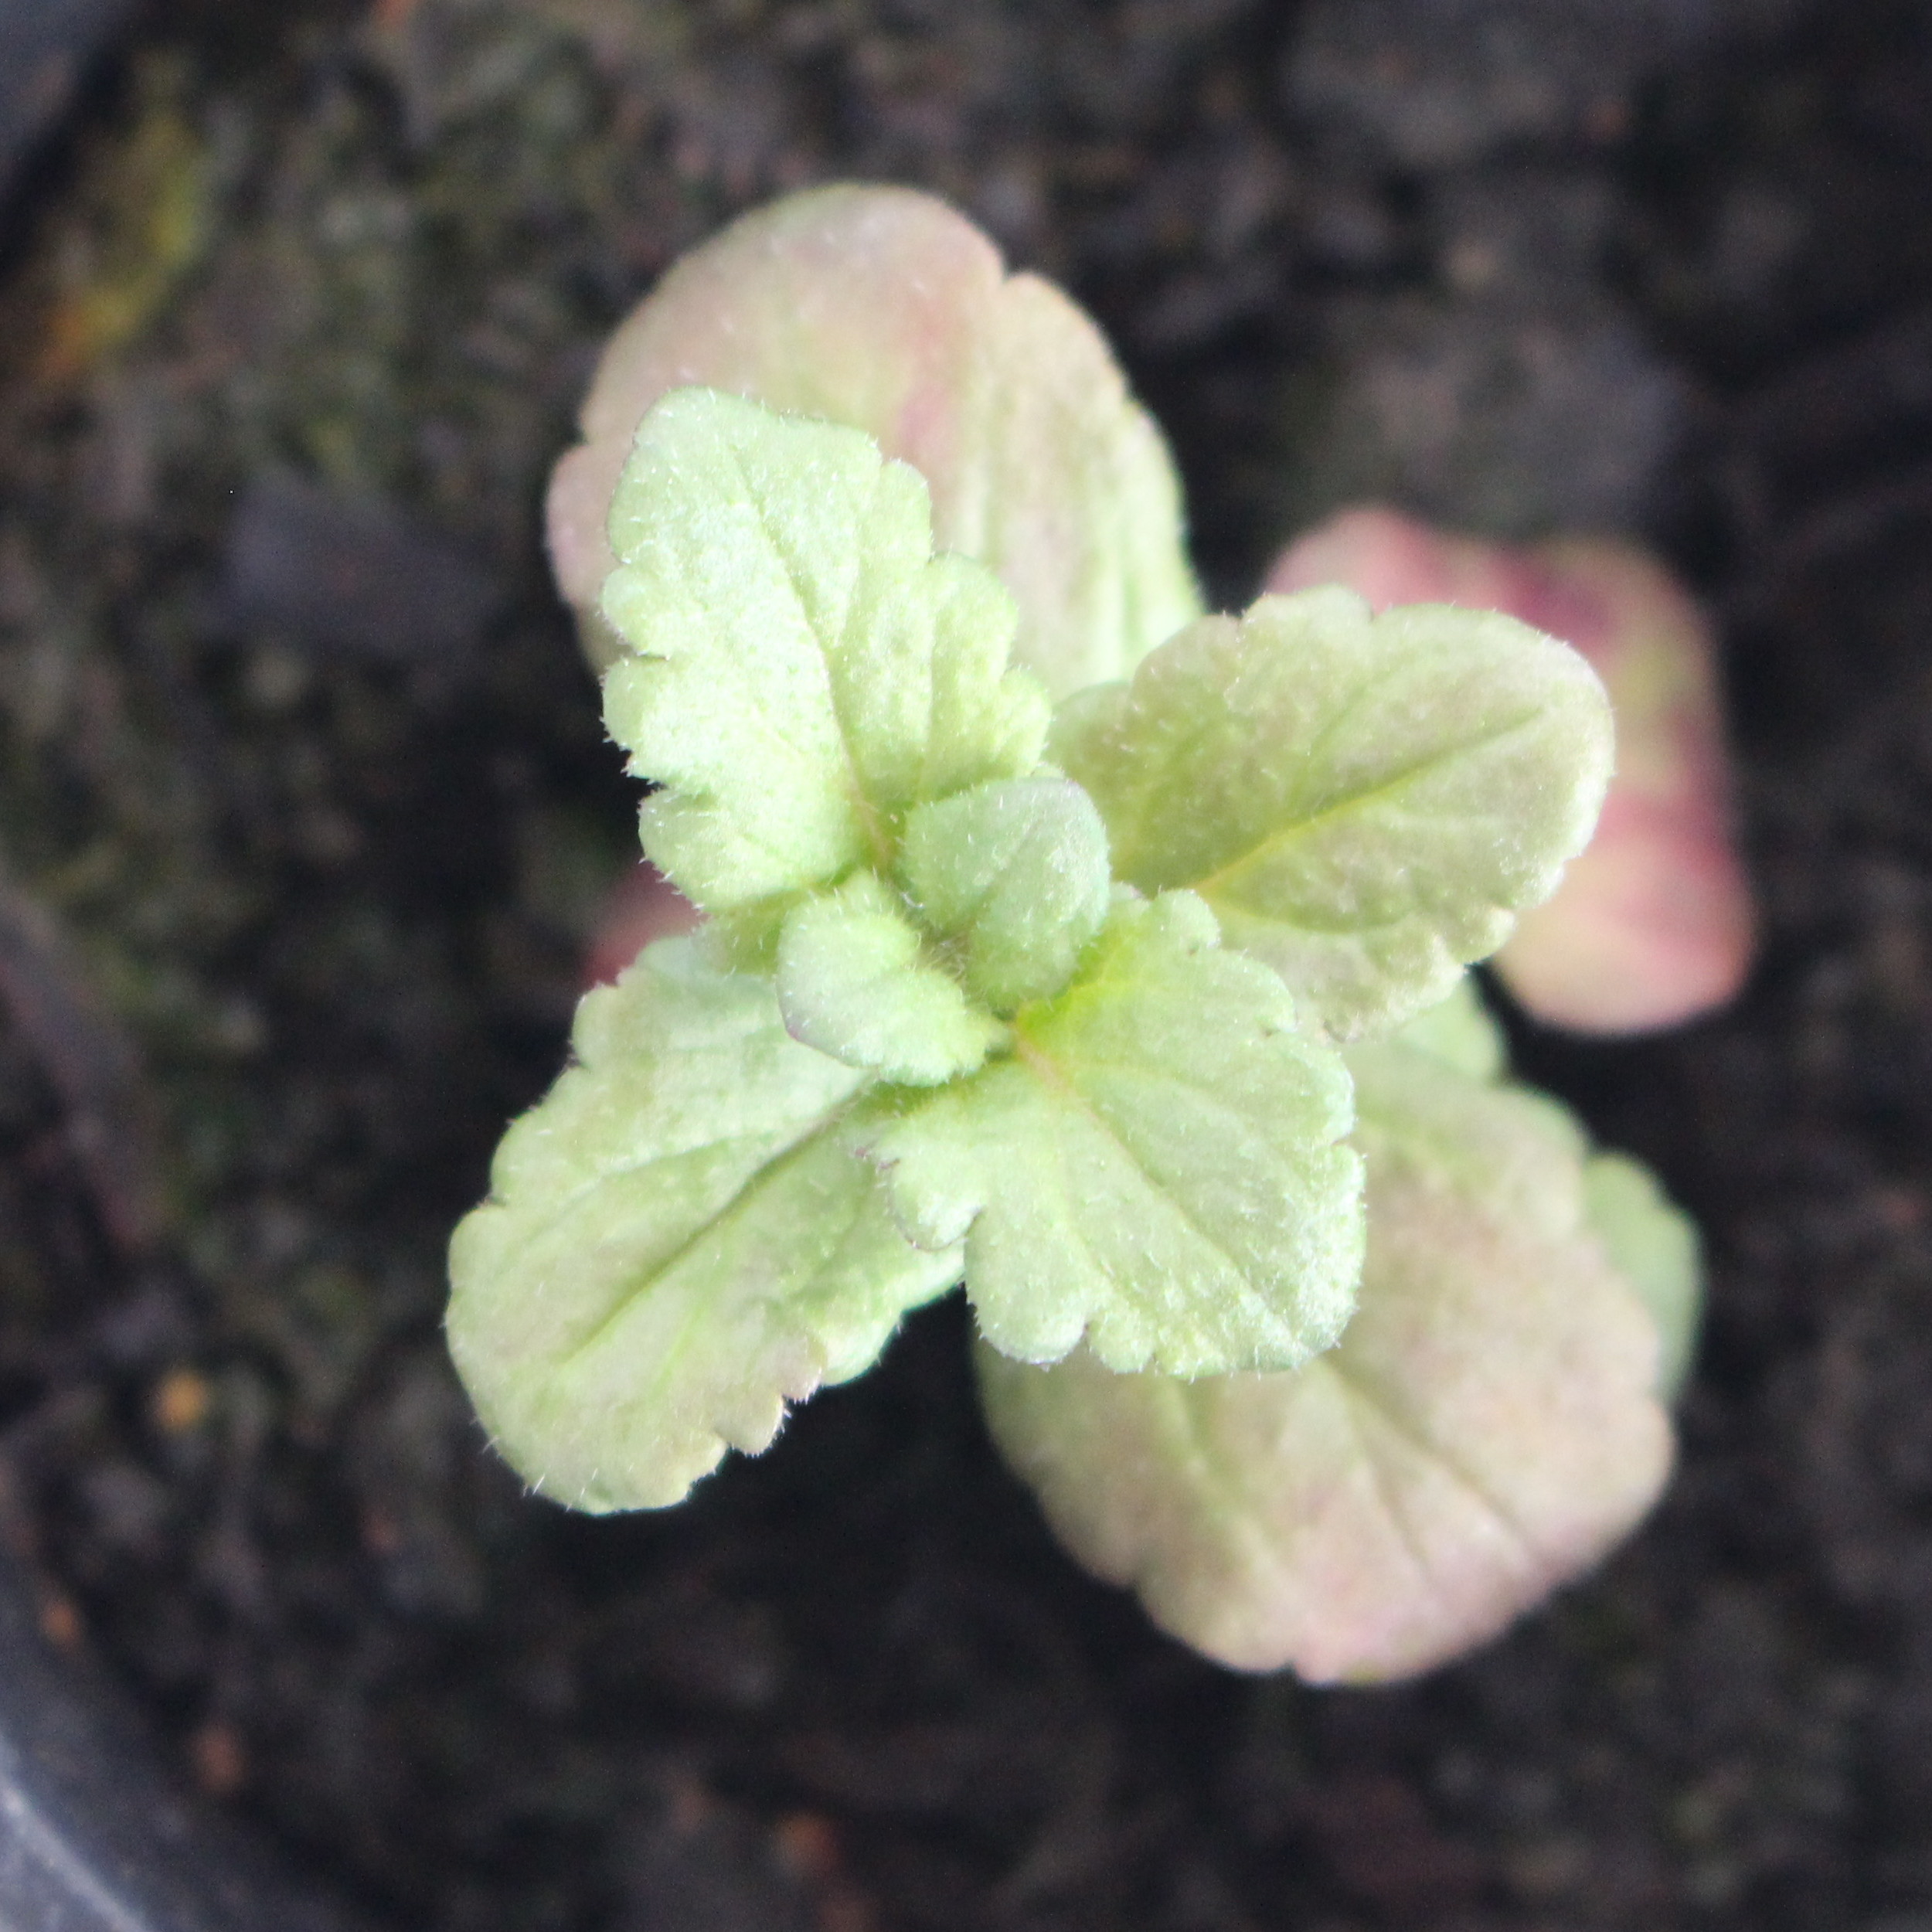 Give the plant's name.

Veronica persica
